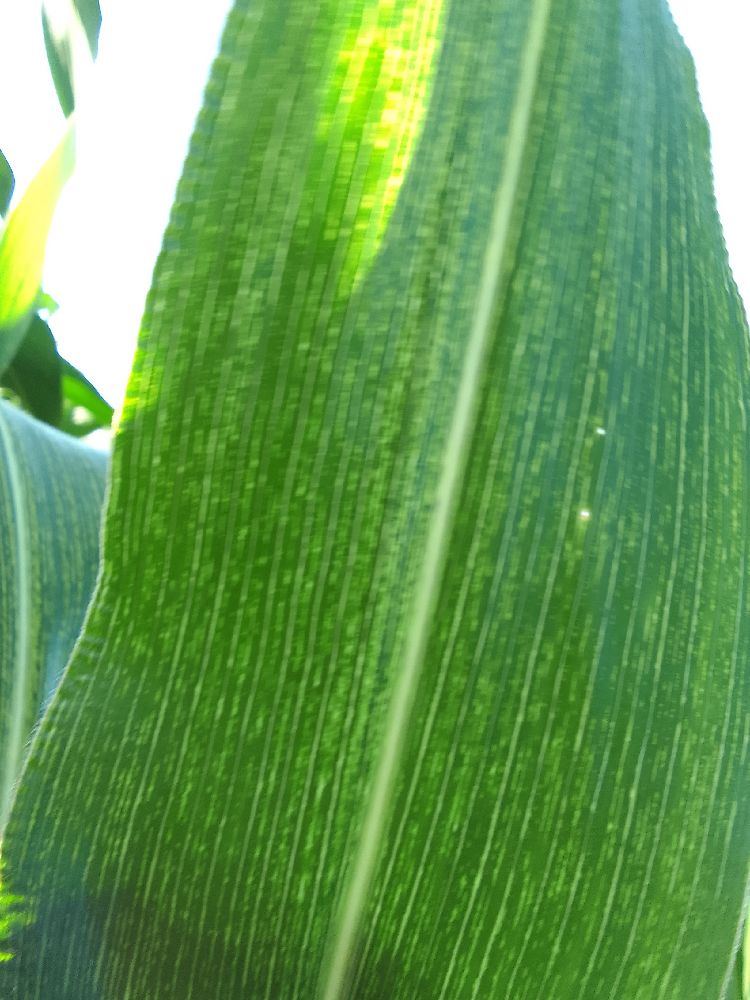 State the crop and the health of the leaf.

maize, maize streak virus
